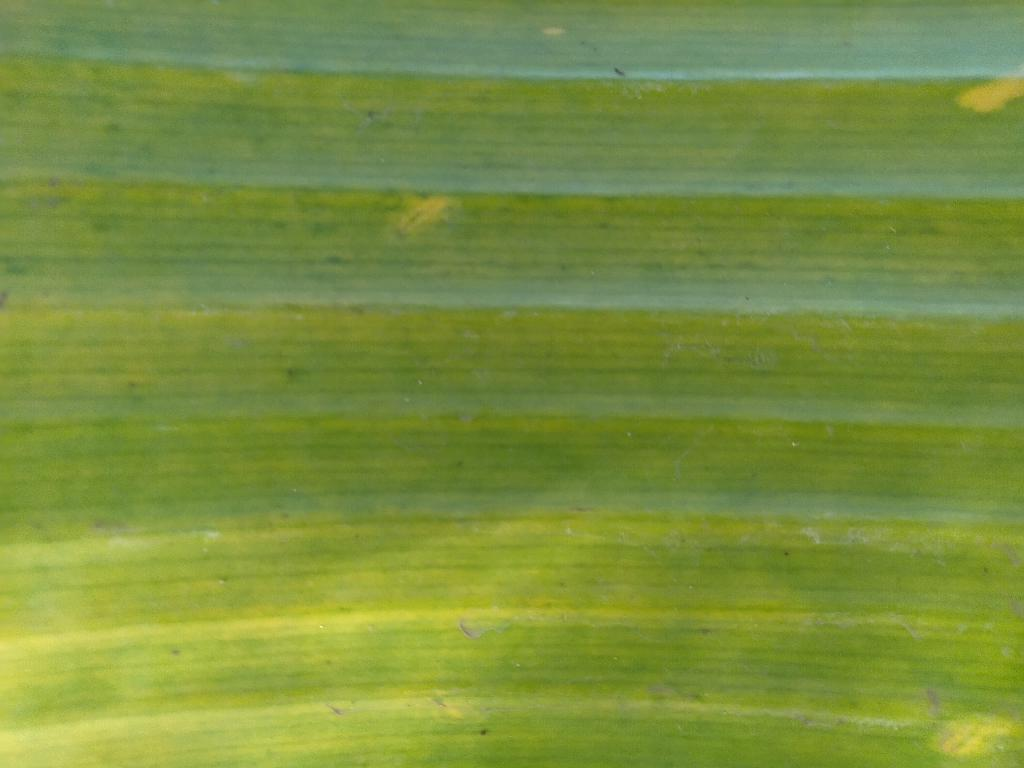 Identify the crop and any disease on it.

banana, fusarium wilt race 1
